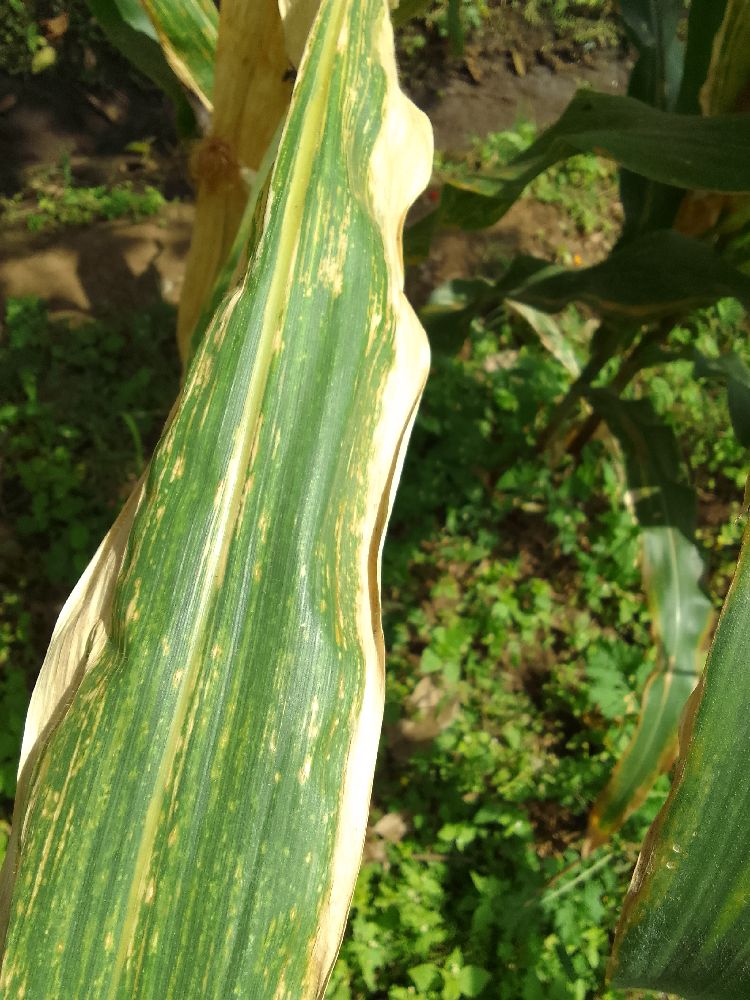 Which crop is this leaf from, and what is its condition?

maize, maize lethal necrosis
